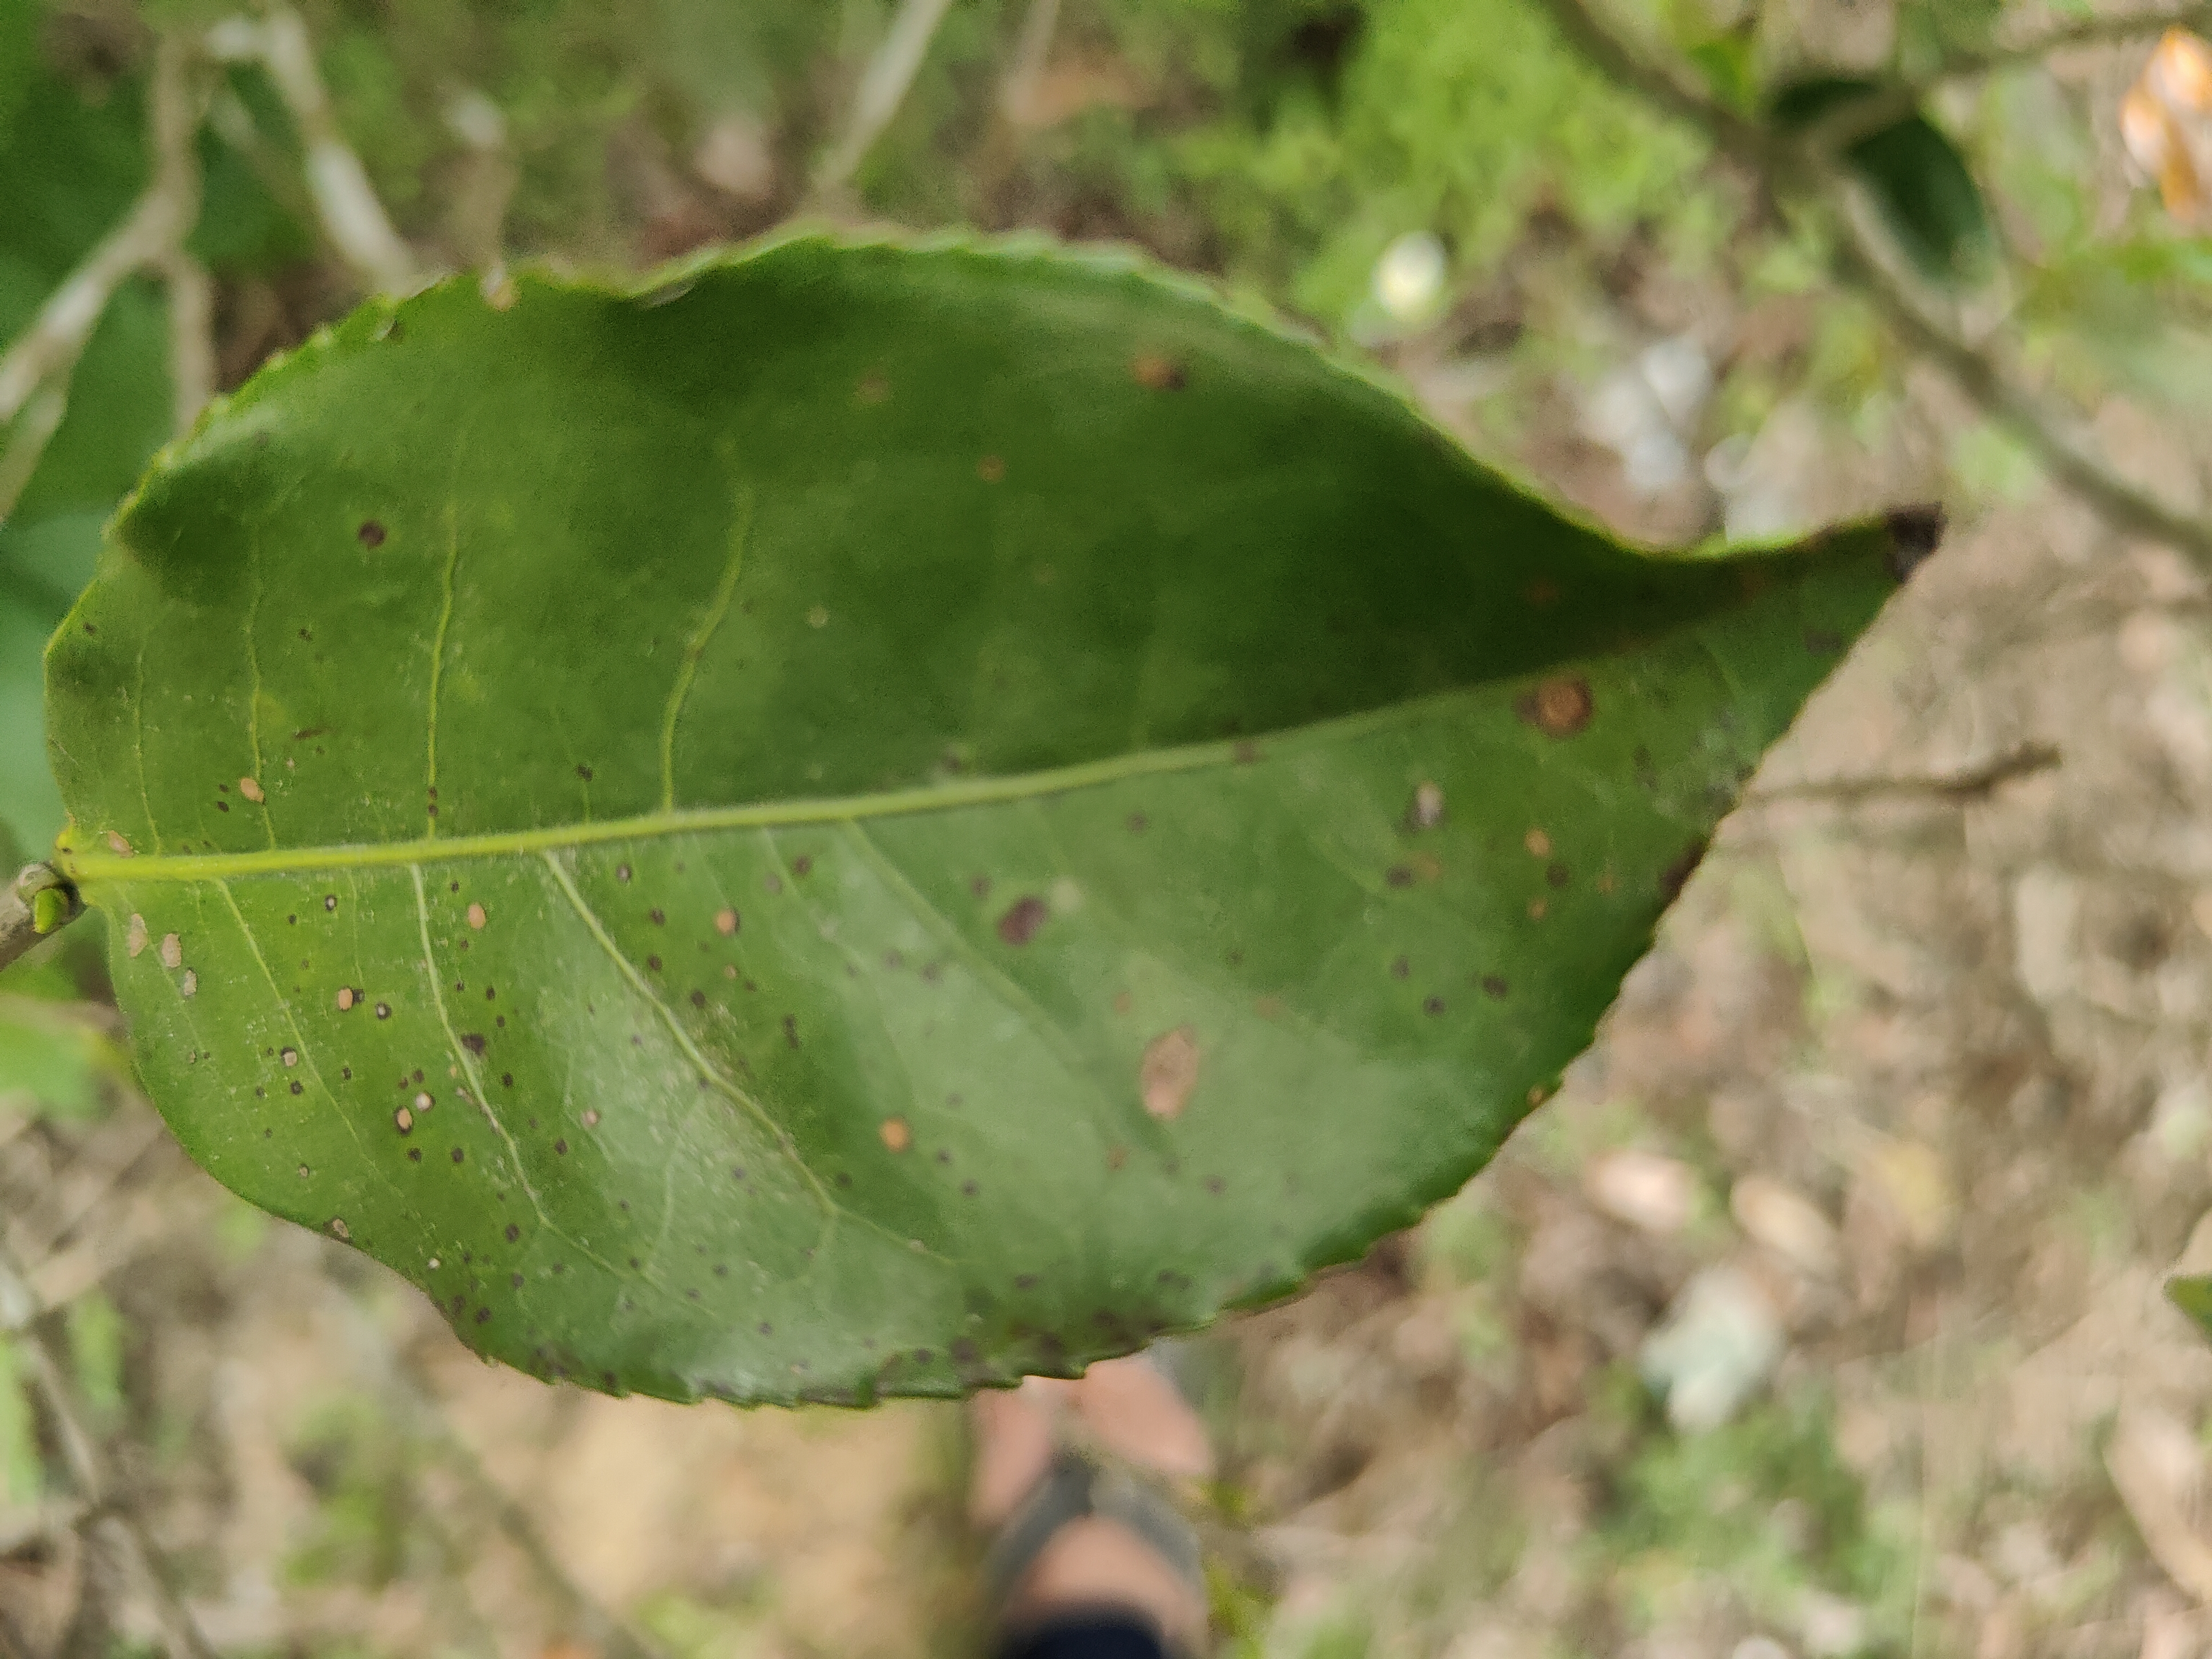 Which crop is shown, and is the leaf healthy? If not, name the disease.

tea, red rust
